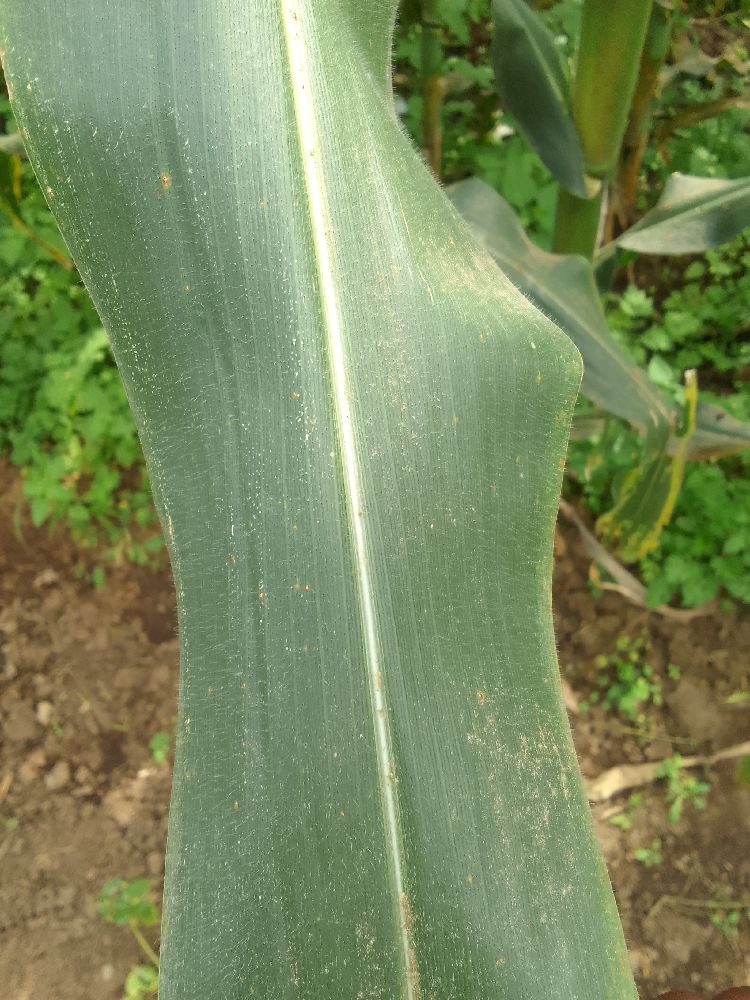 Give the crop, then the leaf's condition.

maize, healthy
